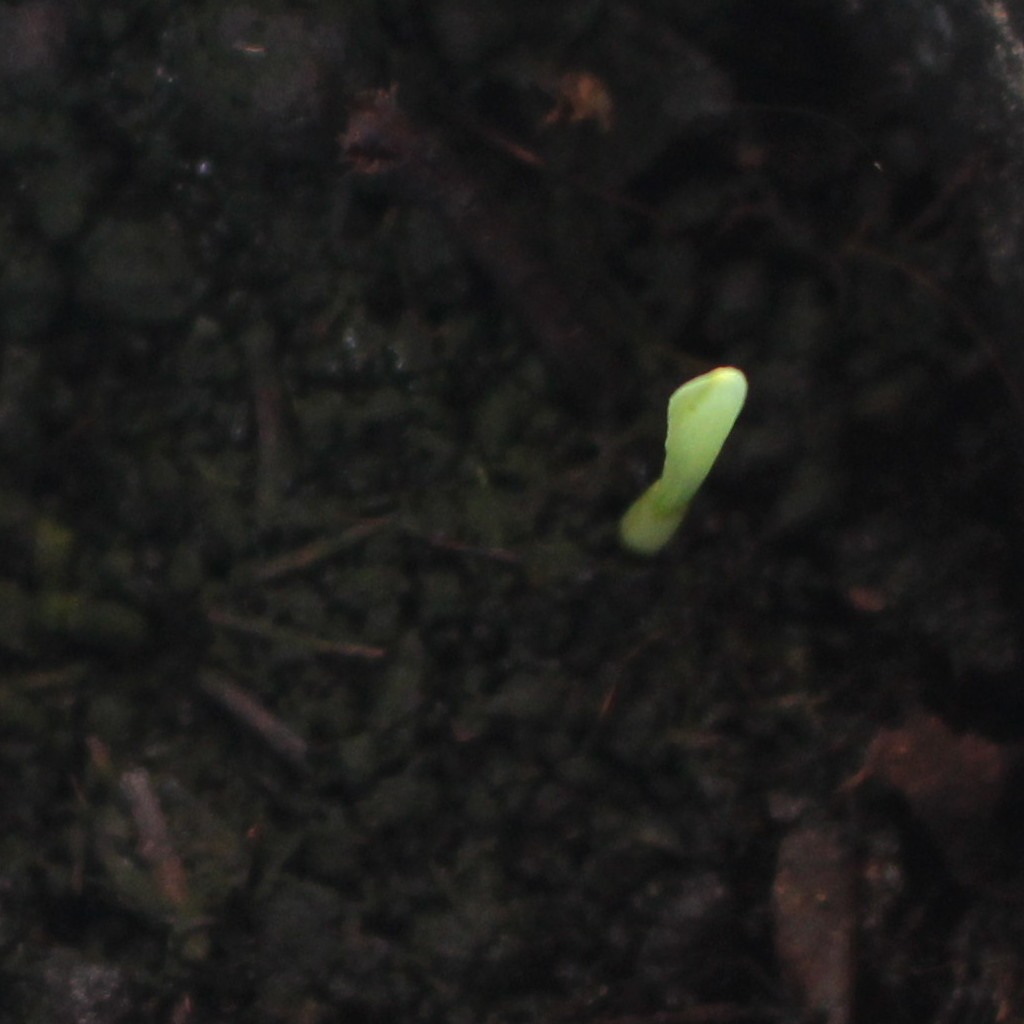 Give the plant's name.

Avena sterilis
